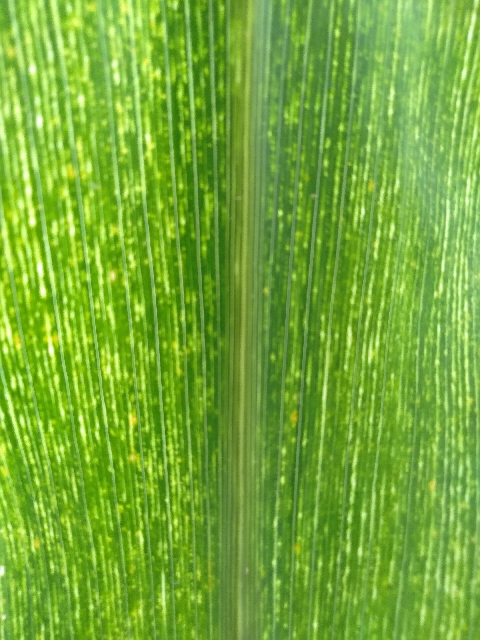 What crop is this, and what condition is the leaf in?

maize, maize streak virus
